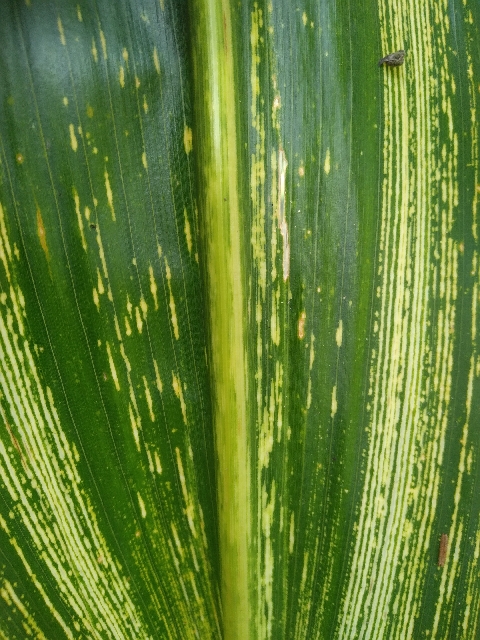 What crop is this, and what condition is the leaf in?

maize, maize streak virus
